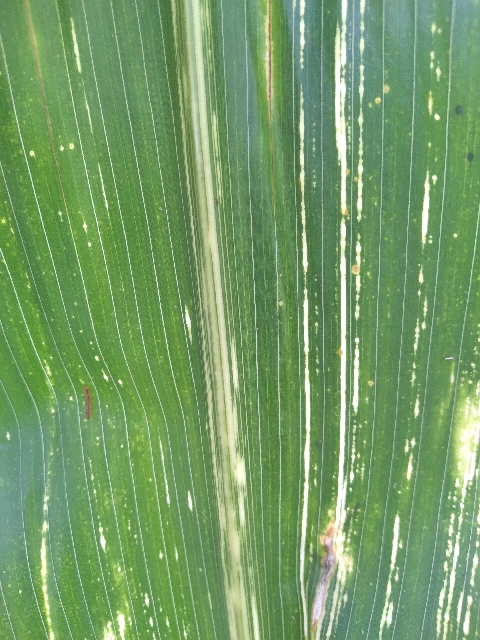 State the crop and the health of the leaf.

maize, maize streak virus
